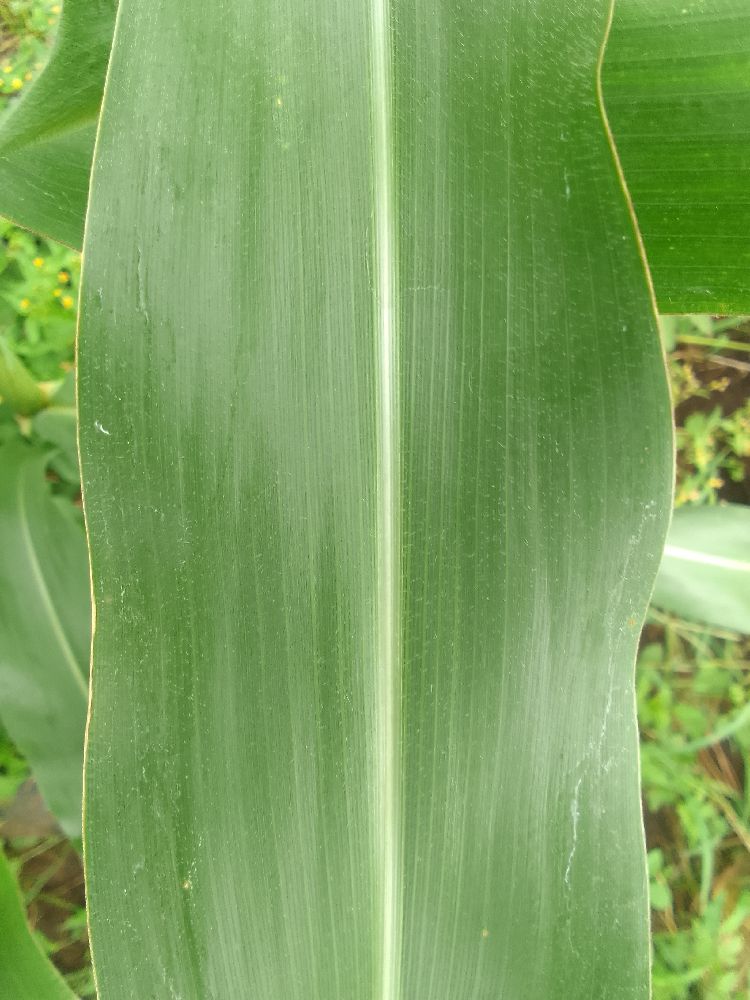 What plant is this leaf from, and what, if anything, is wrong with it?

maize, healthy
